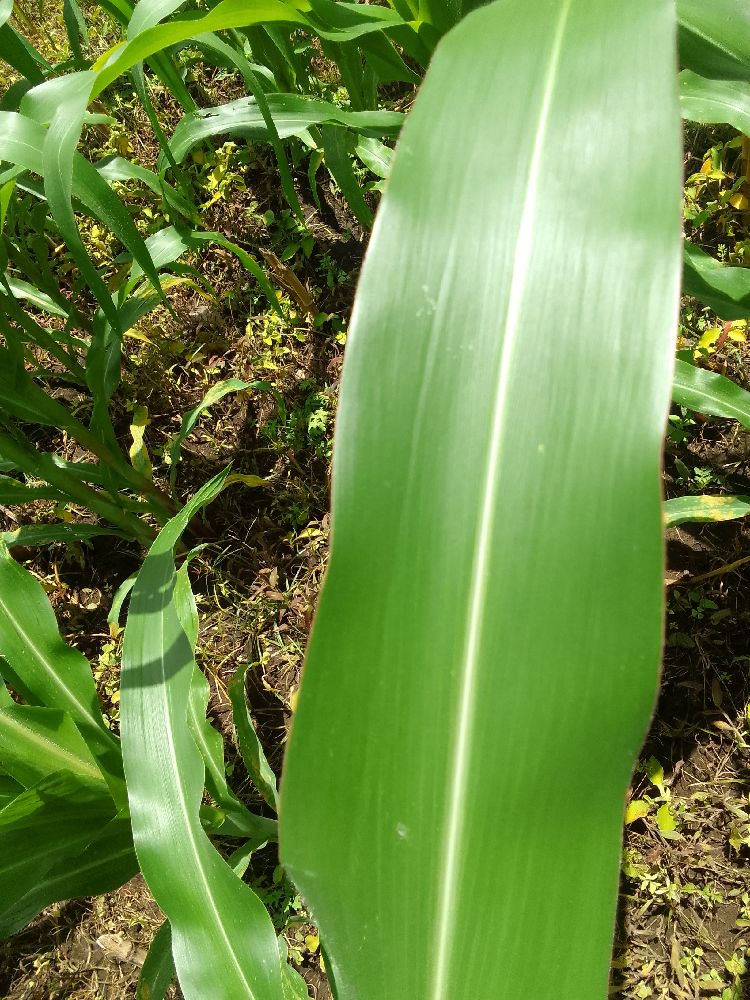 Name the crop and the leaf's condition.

maize, healthy
